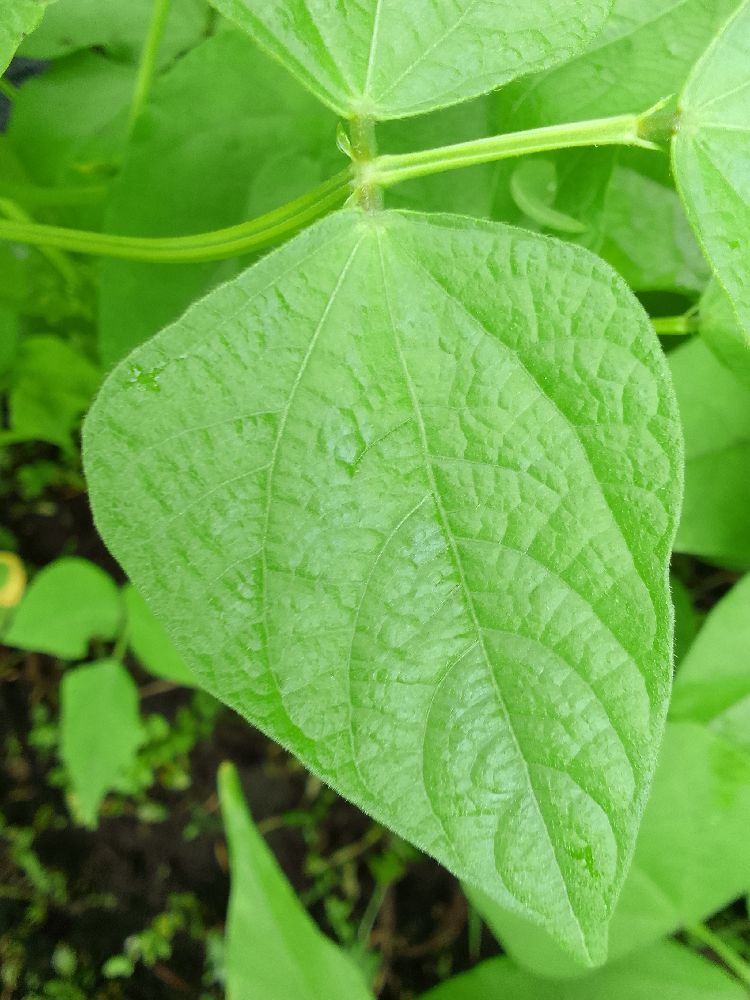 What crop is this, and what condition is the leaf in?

maize, healthy
